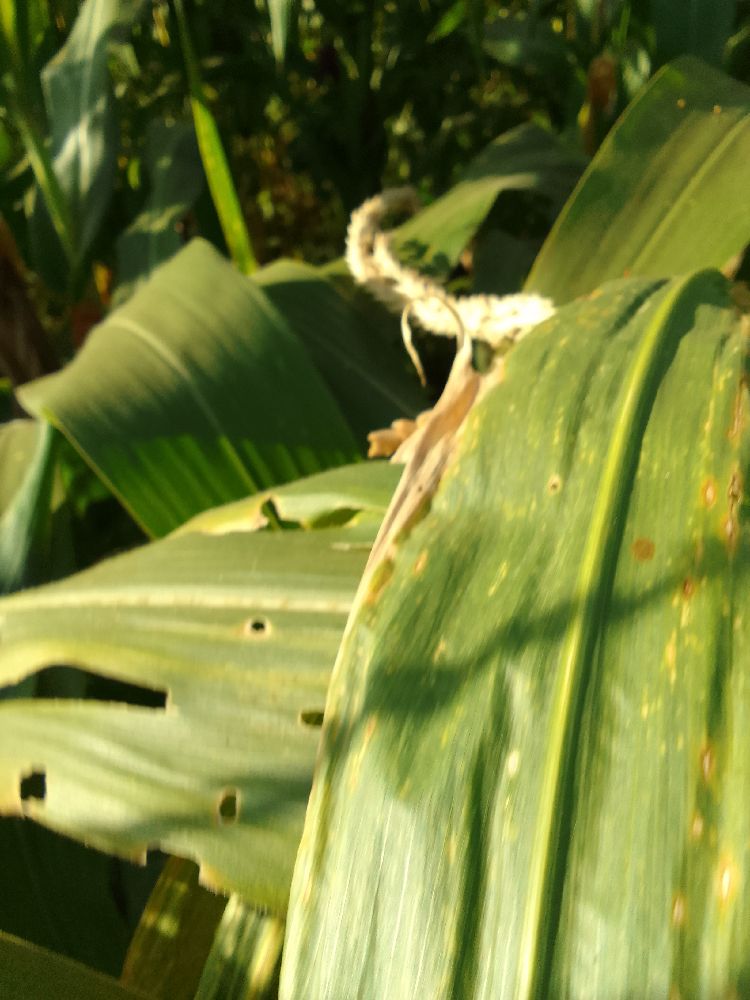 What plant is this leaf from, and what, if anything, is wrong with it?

maize, maize lethal necrosis
